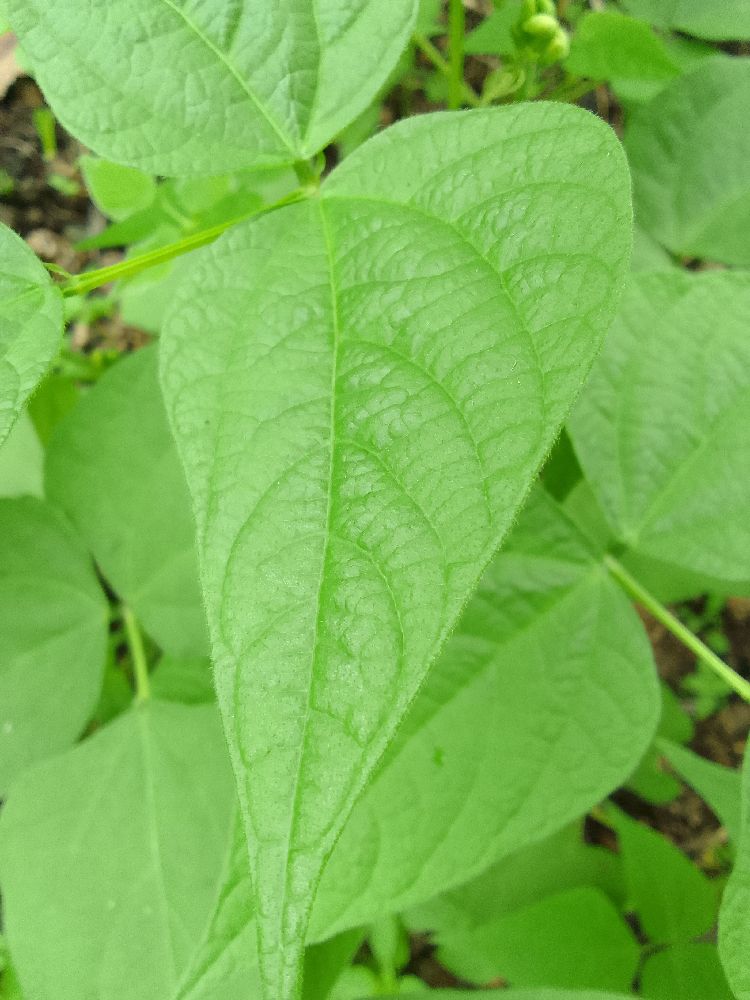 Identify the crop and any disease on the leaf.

common bean, healthy
